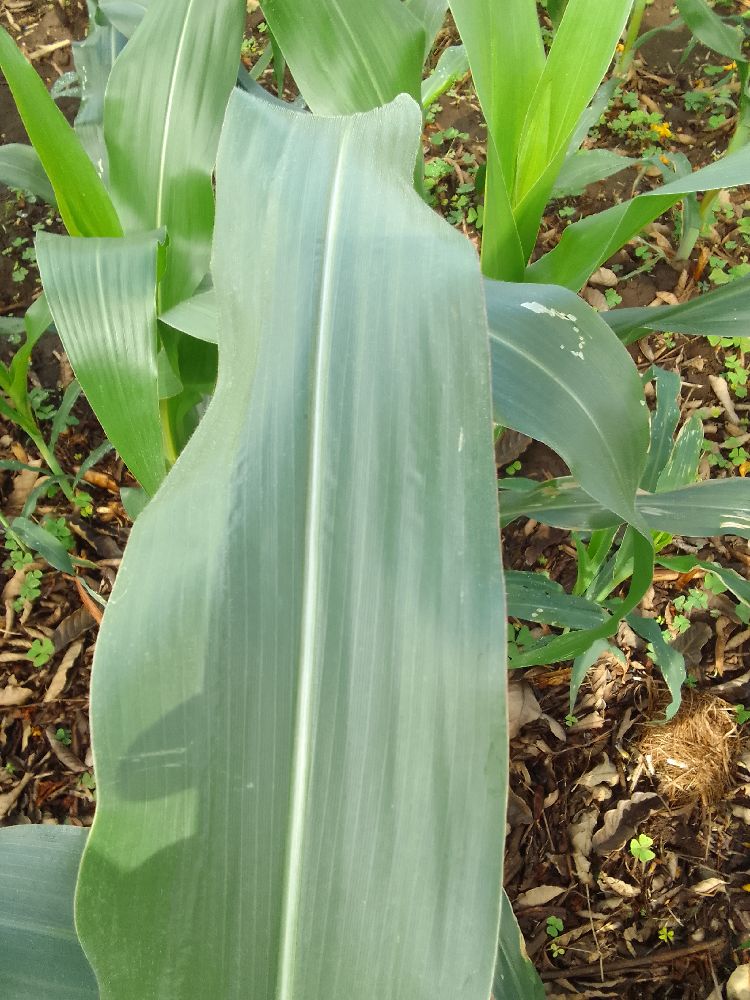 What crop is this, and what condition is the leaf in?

maize, healthy
